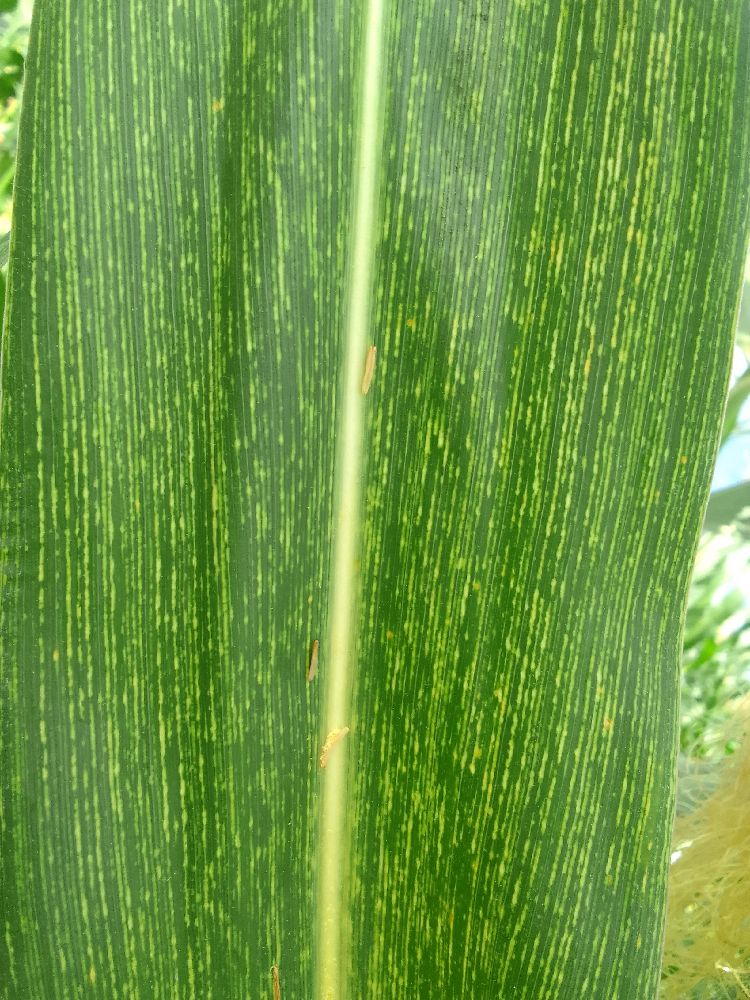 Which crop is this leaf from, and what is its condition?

maize, maize streak virus
